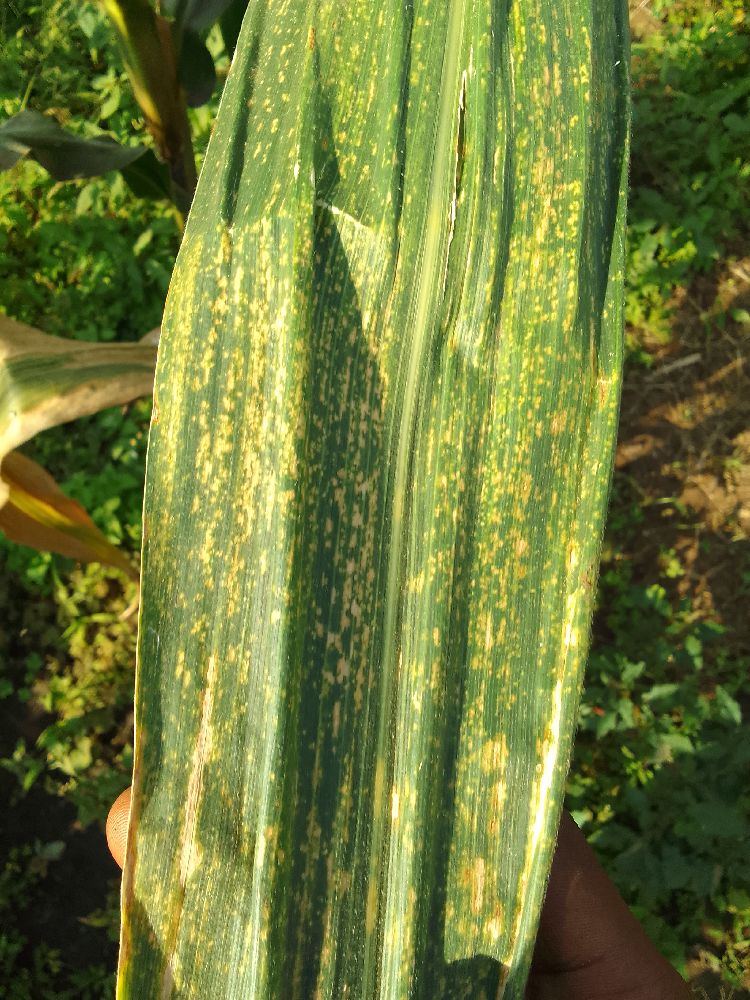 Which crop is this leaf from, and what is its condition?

maize, maize lethal necrosis
